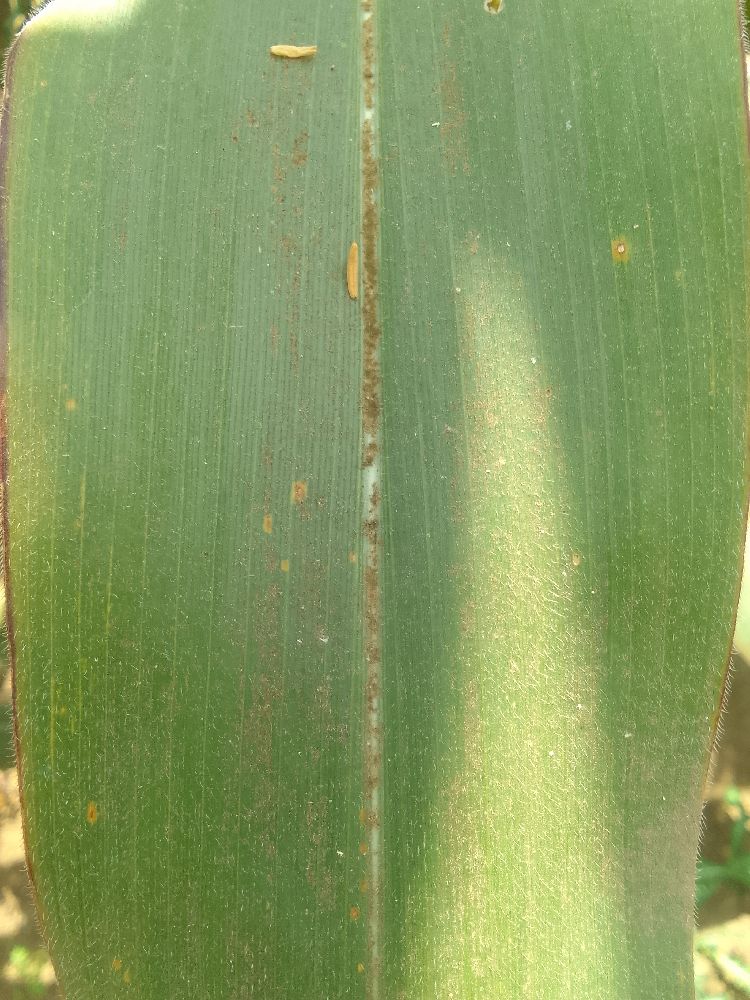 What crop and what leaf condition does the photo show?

maize, healthy
